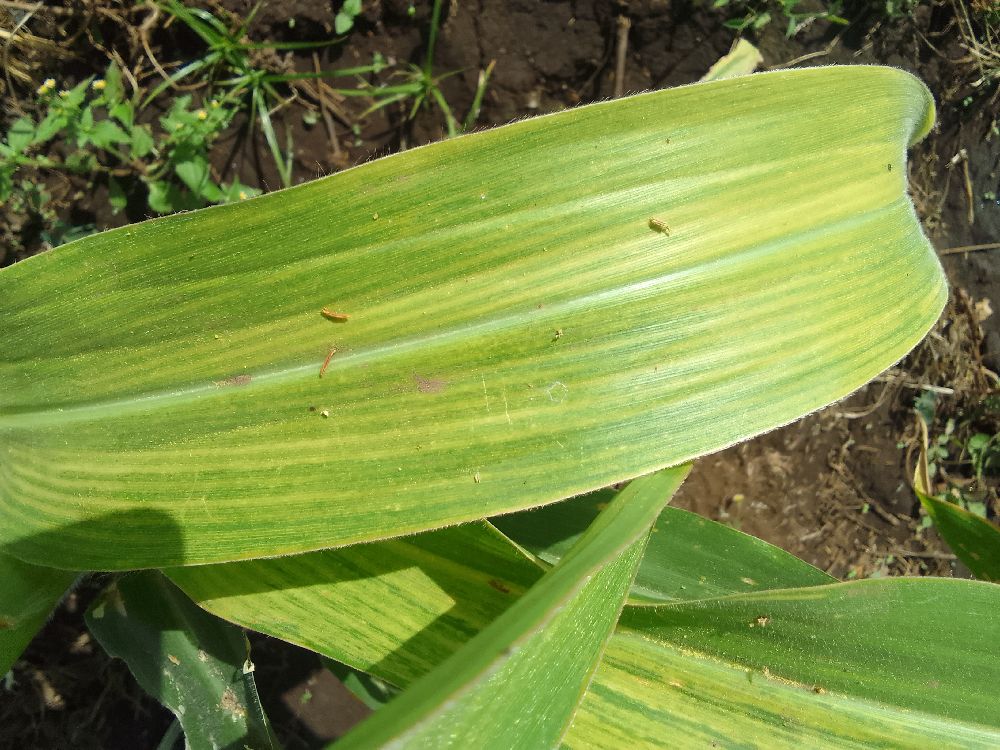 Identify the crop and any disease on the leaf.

maize, maize lethal necrosis
